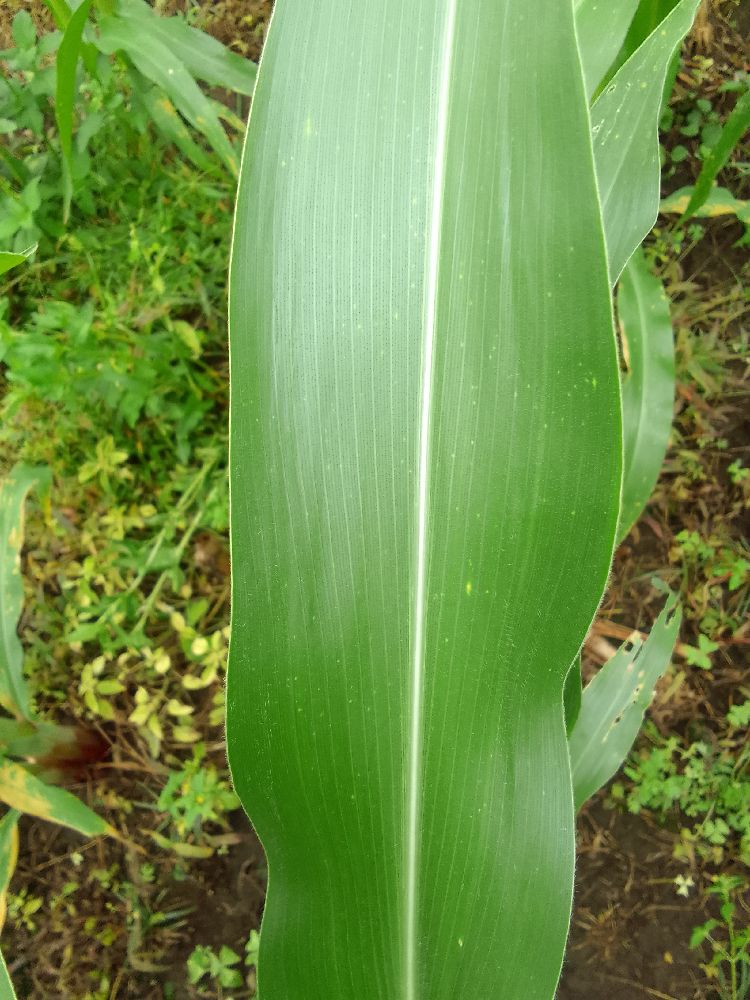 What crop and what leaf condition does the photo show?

maize, healthy
